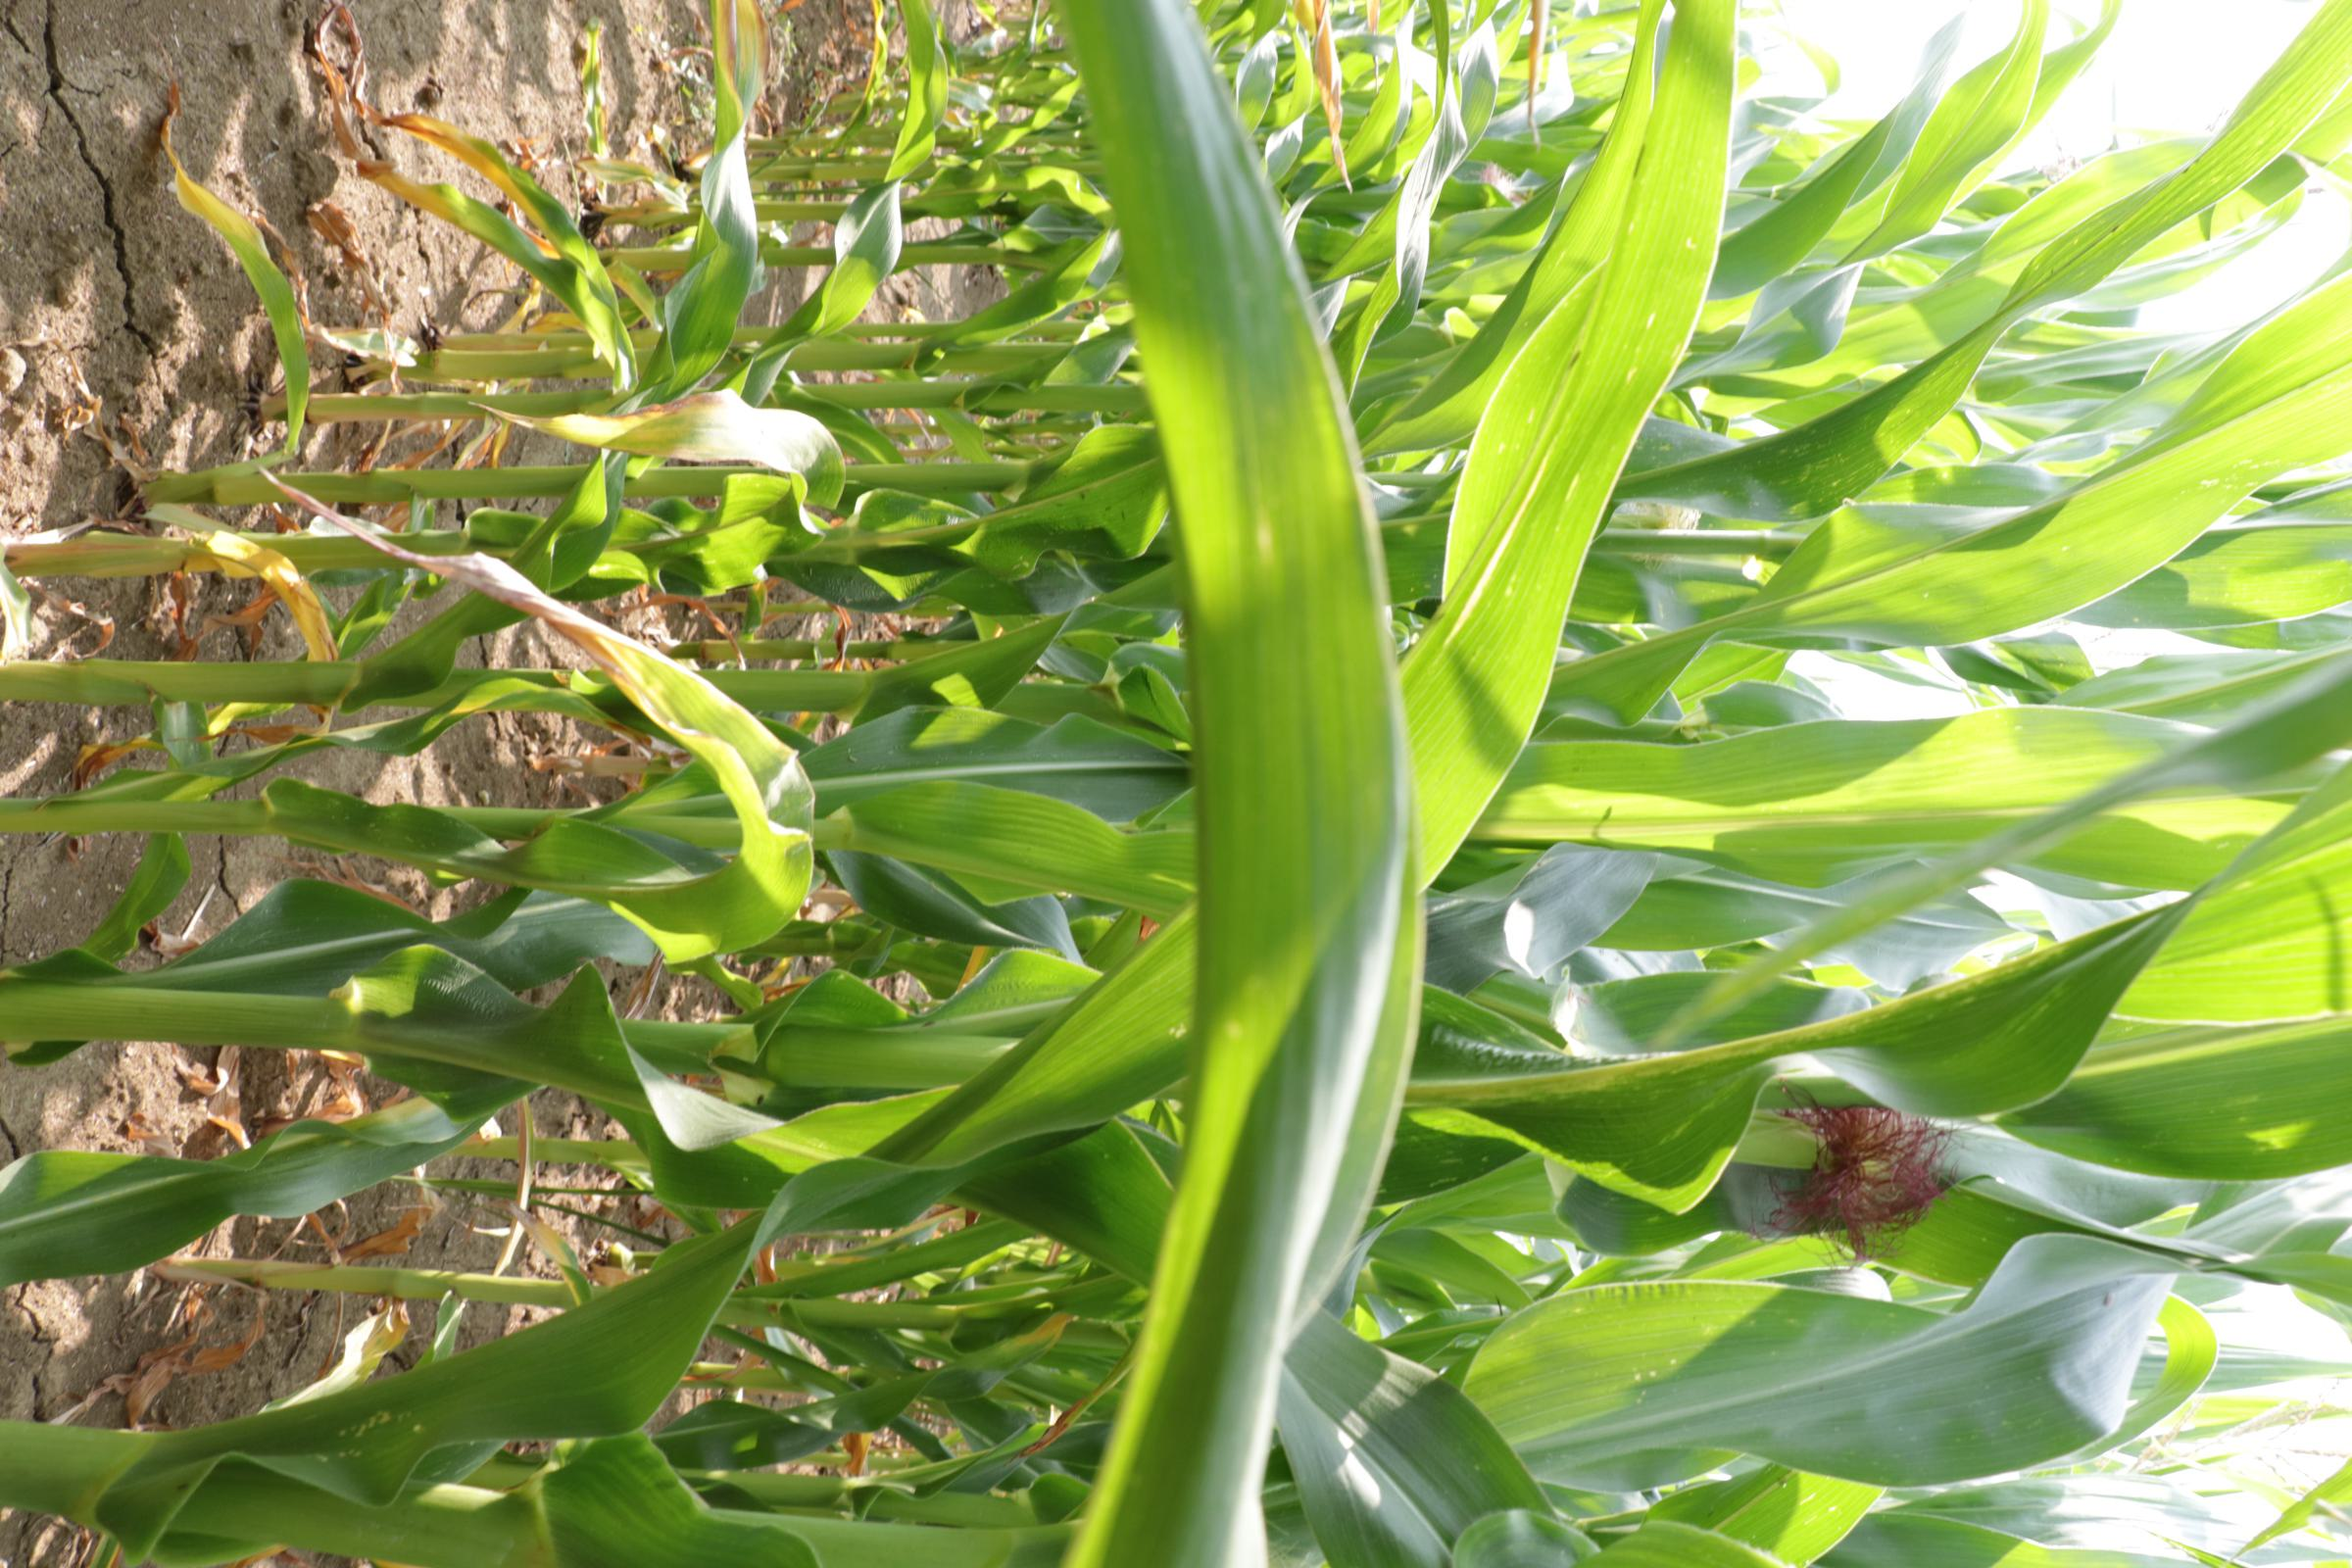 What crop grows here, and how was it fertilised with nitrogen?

maize, reduced nitrogen fertilisation
